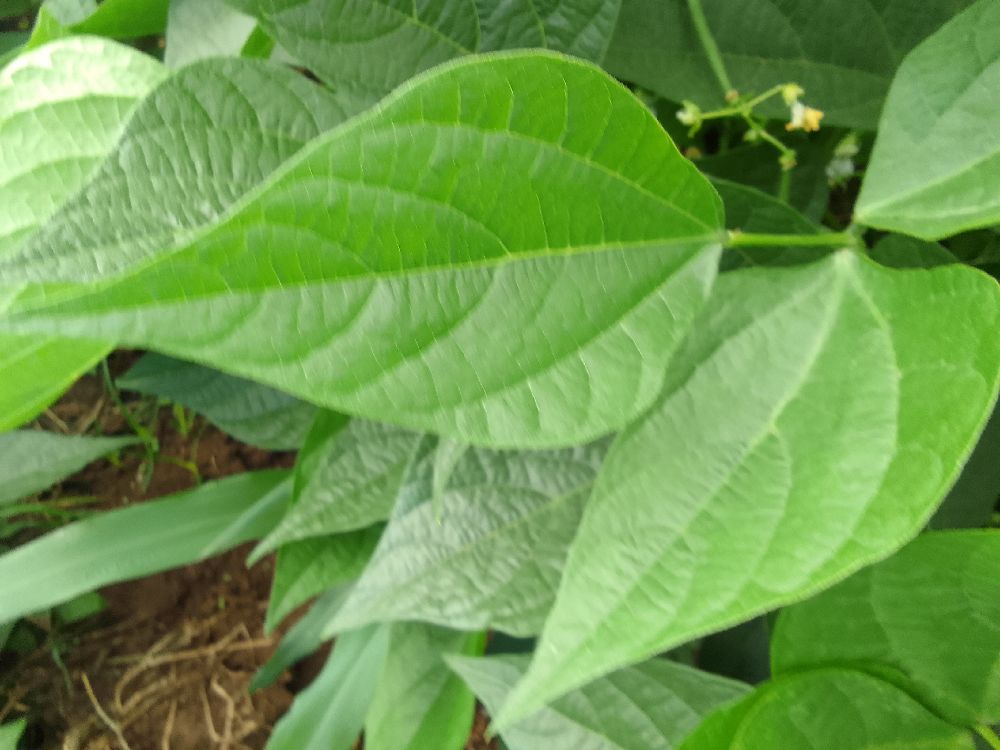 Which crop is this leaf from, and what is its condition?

common bean, healthy
